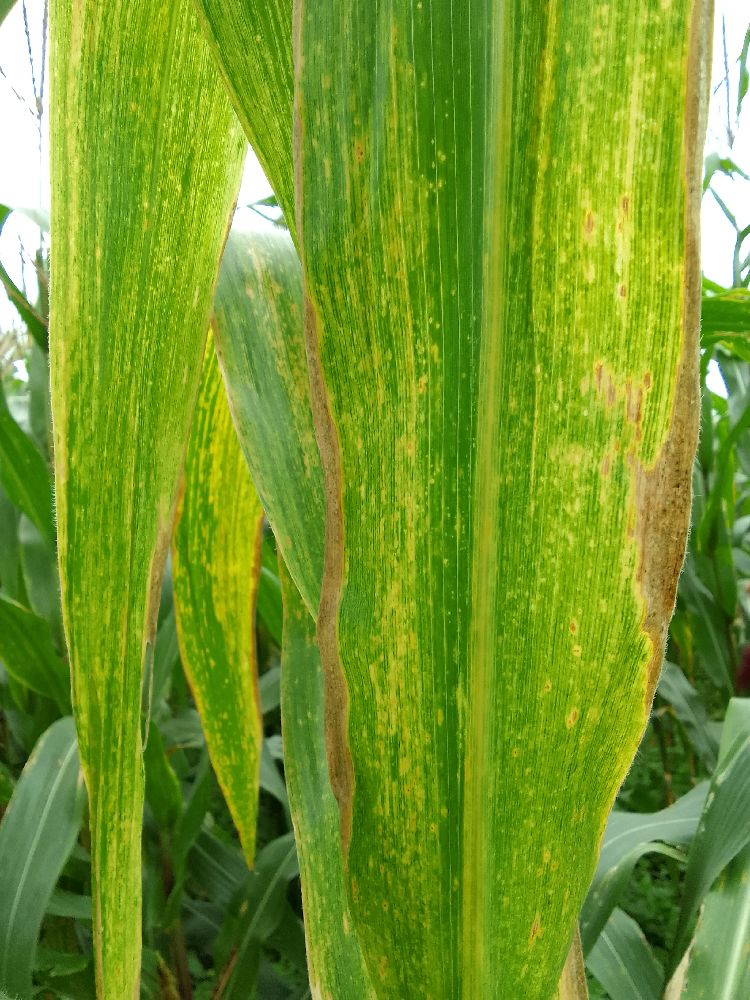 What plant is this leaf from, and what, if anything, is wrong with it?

maize, maize lethal necrosis
